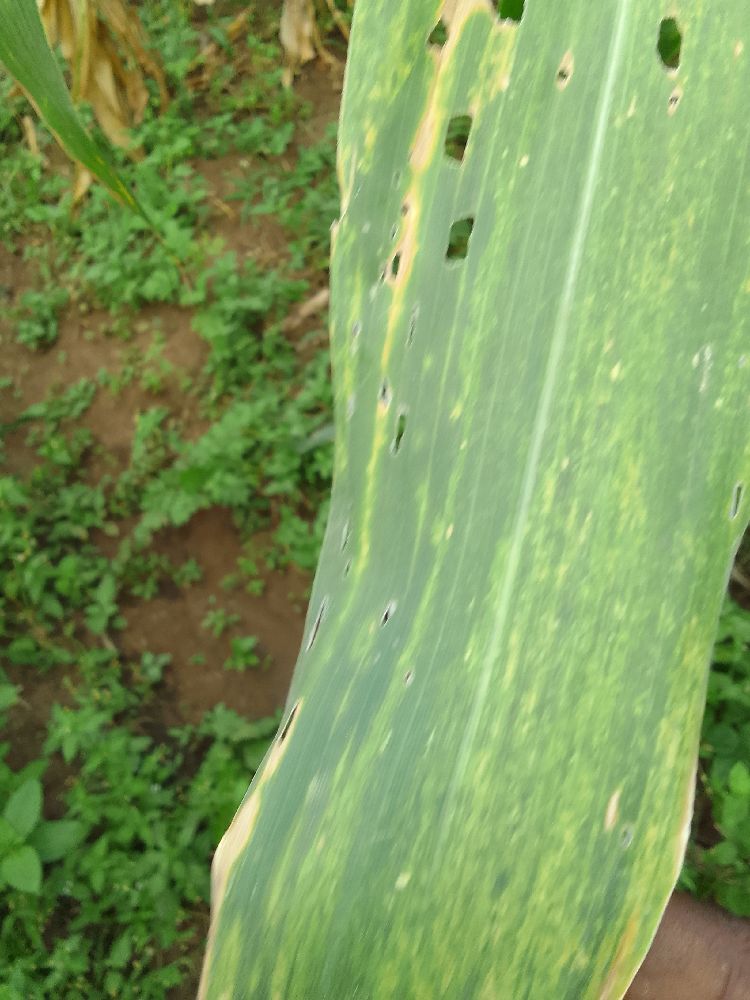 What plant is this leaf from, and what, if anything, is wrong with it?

maize, maize lethal necrosis
